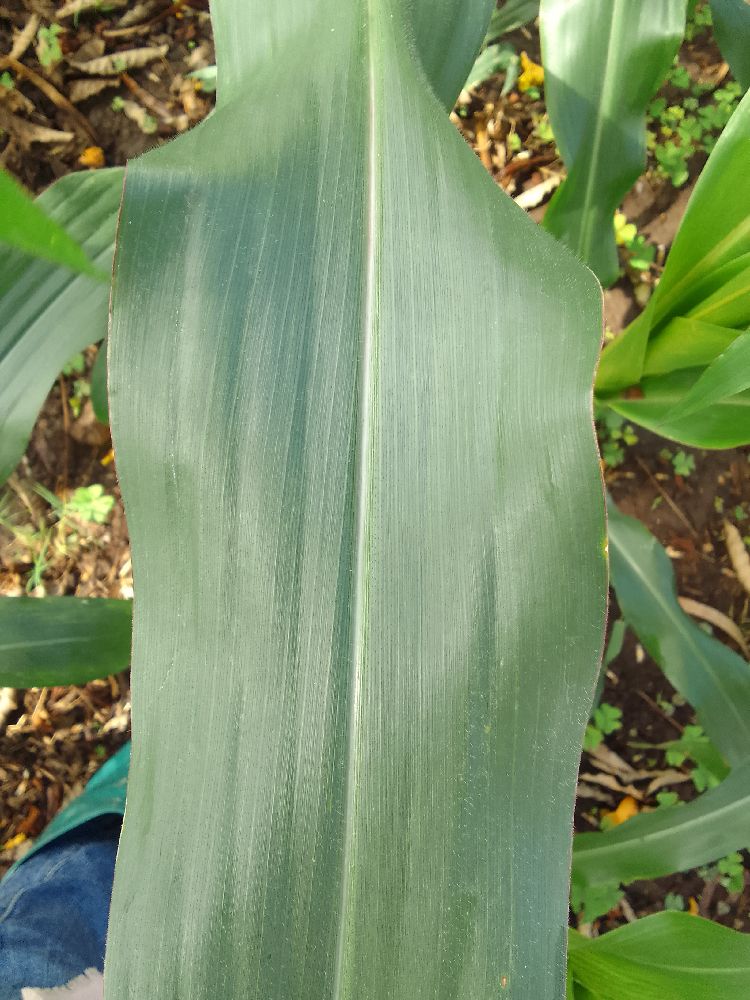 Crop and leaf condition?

maize, healthy
